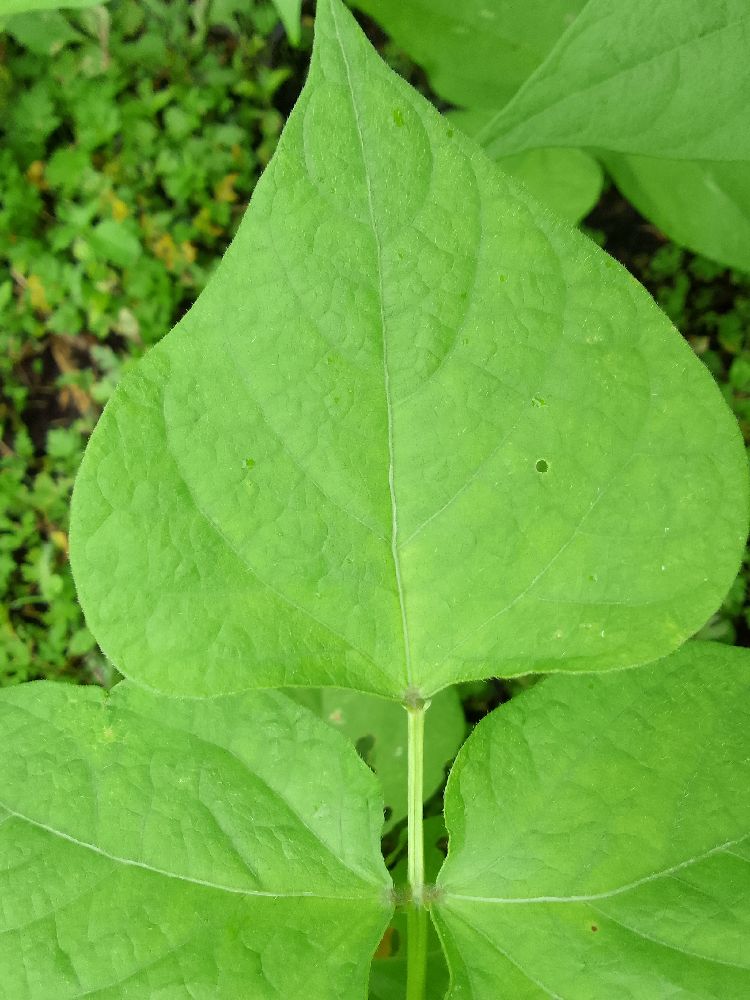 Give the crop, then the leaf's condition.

common bean, healthy
